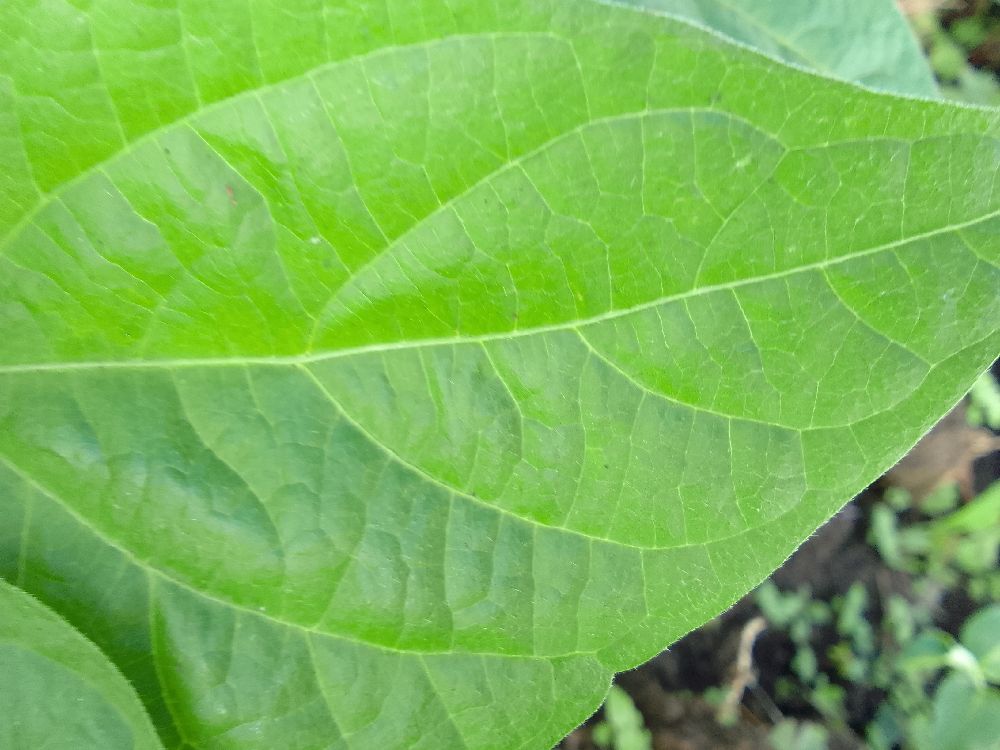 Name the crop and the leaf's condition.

common bean, healthy
